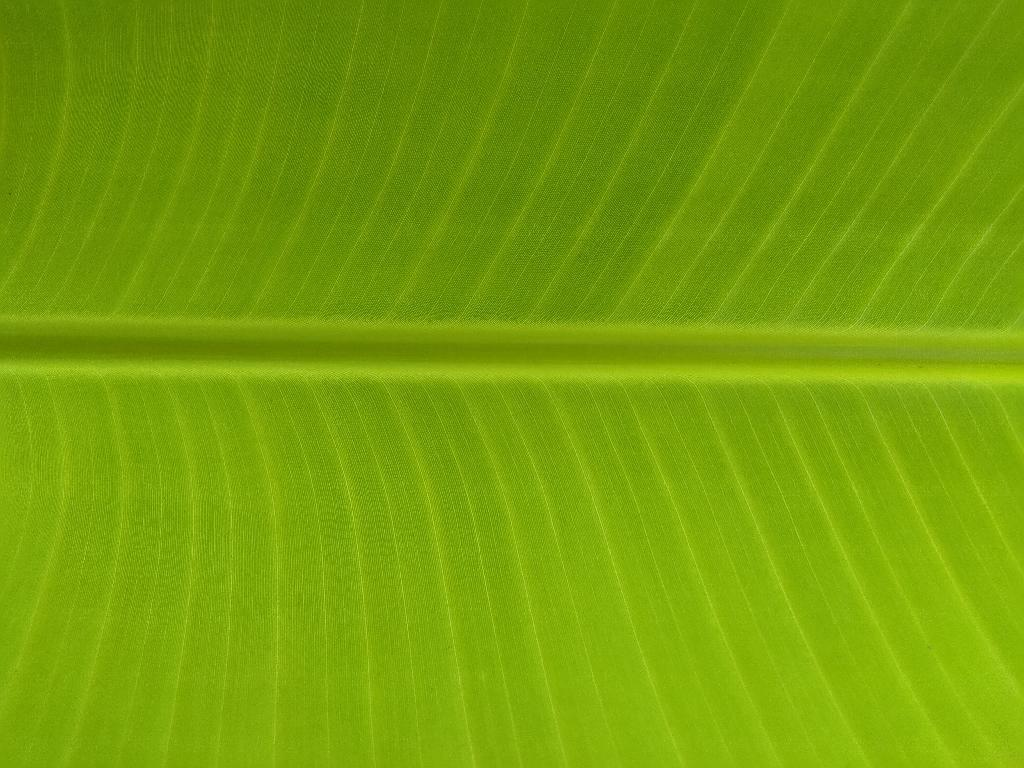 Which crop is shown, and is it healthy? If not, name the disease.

banana, healthy
